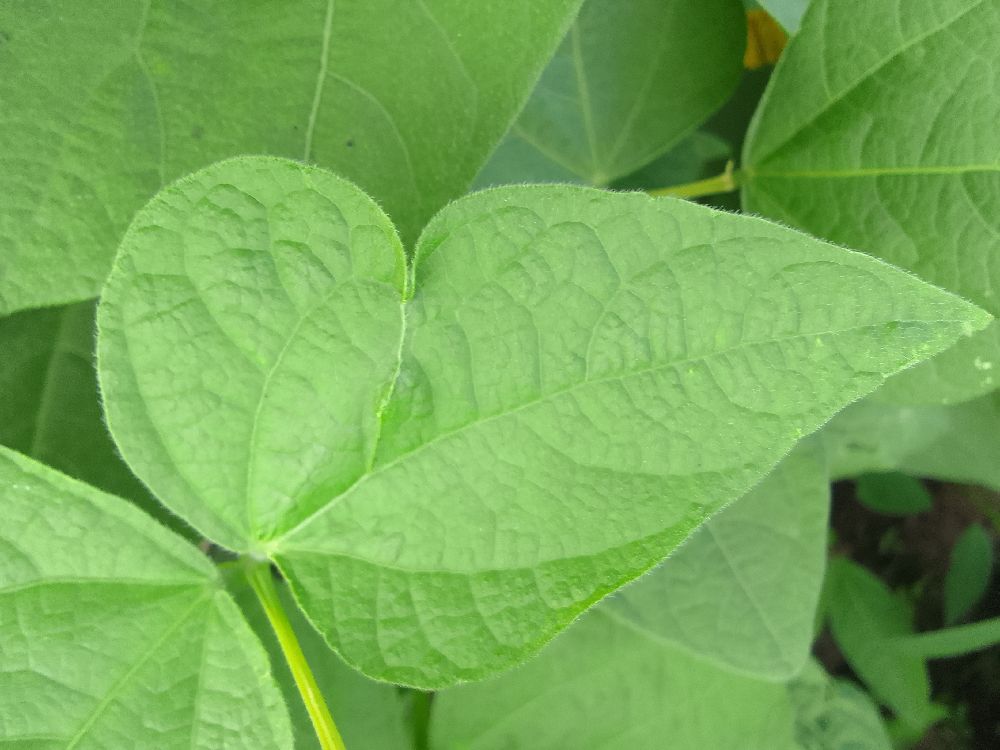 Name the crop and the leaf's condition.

common bean, healthy
